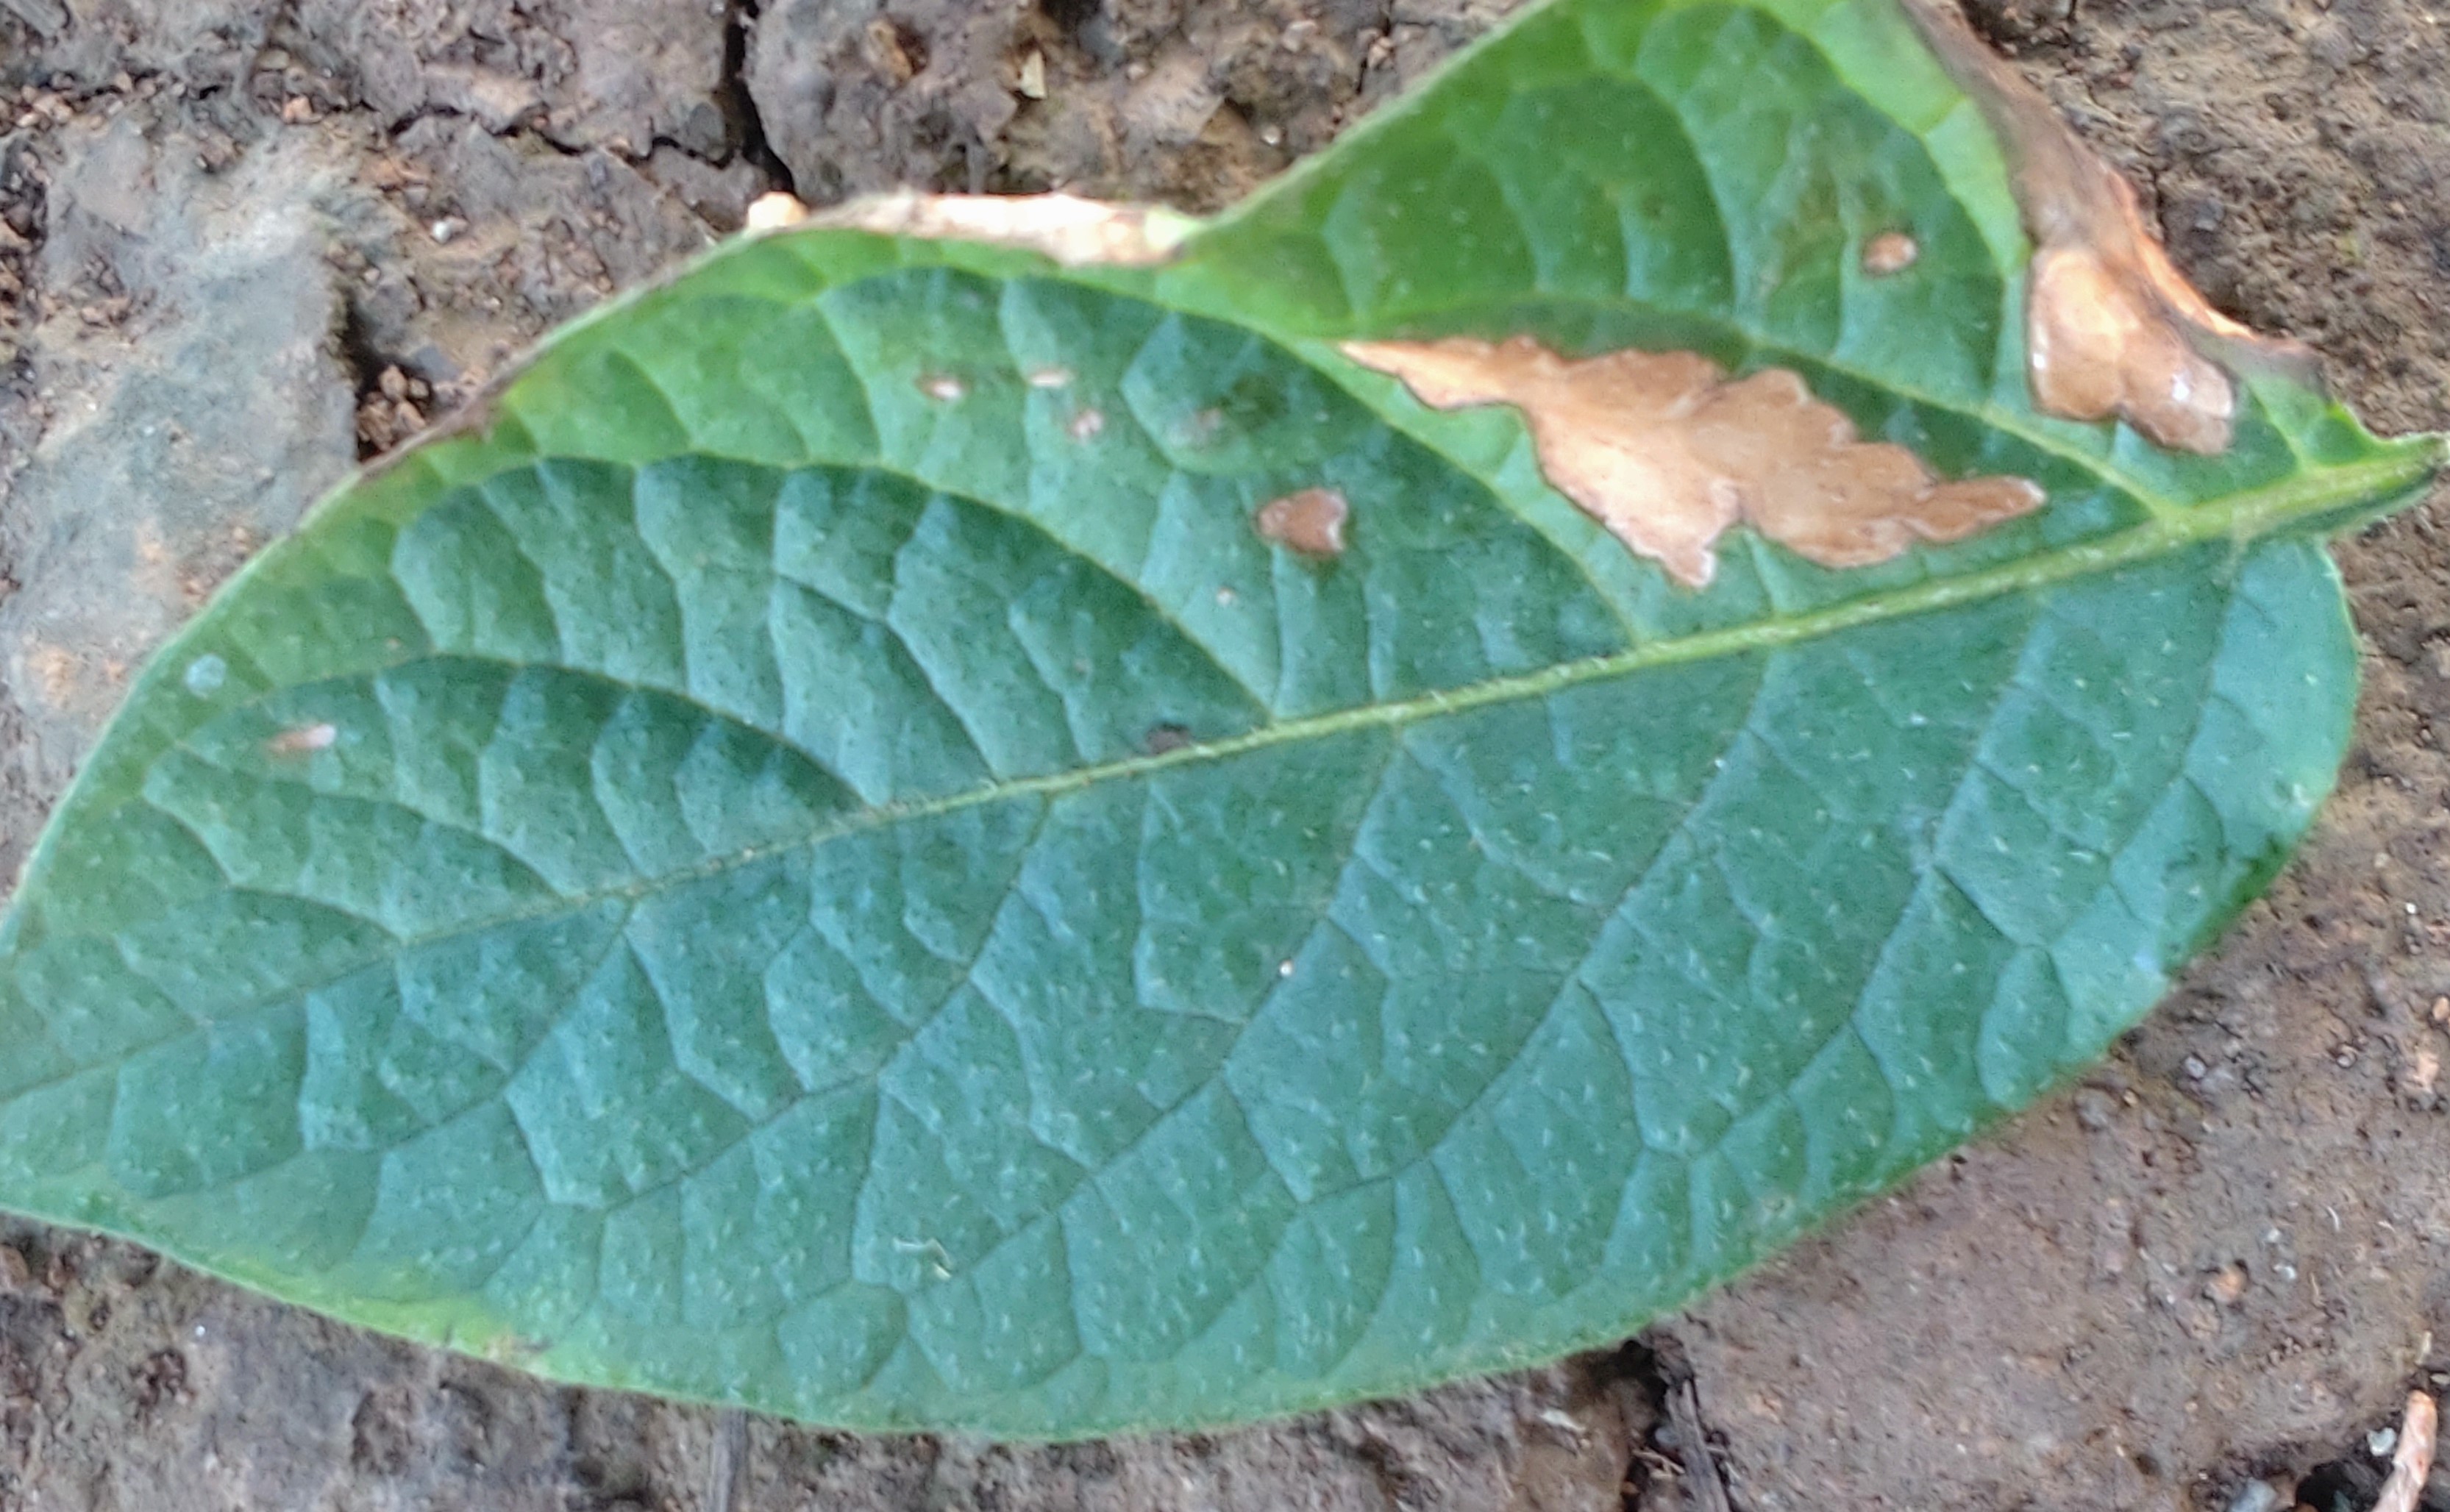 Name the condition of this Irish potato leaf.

early blight
